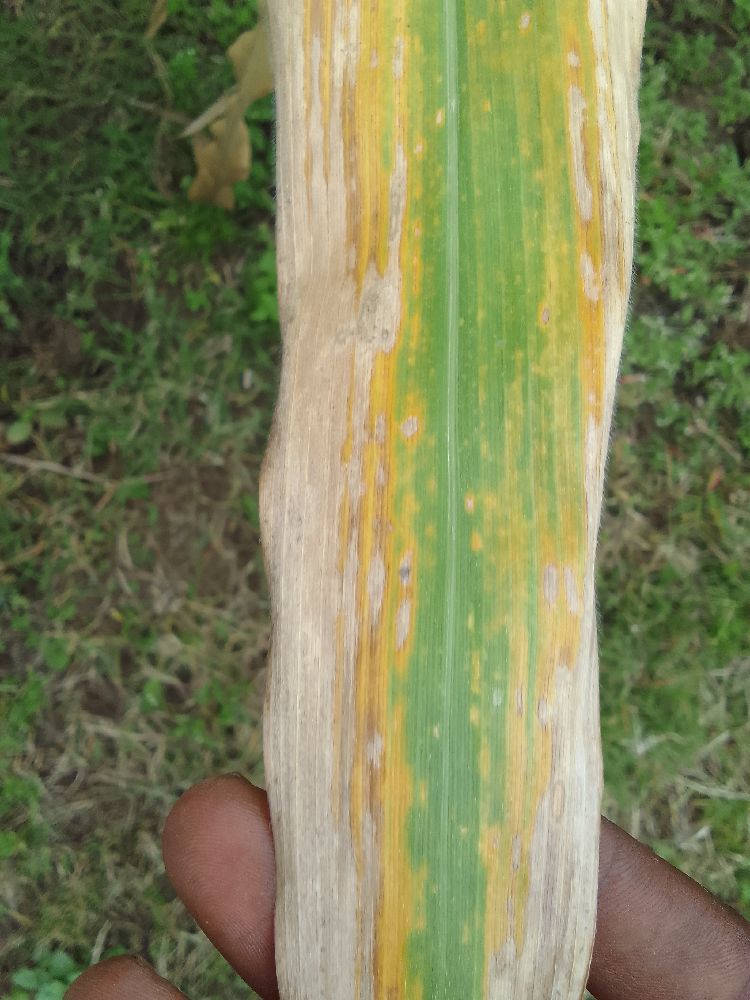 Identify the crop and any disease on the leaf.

maize, maize lethal necrosis
